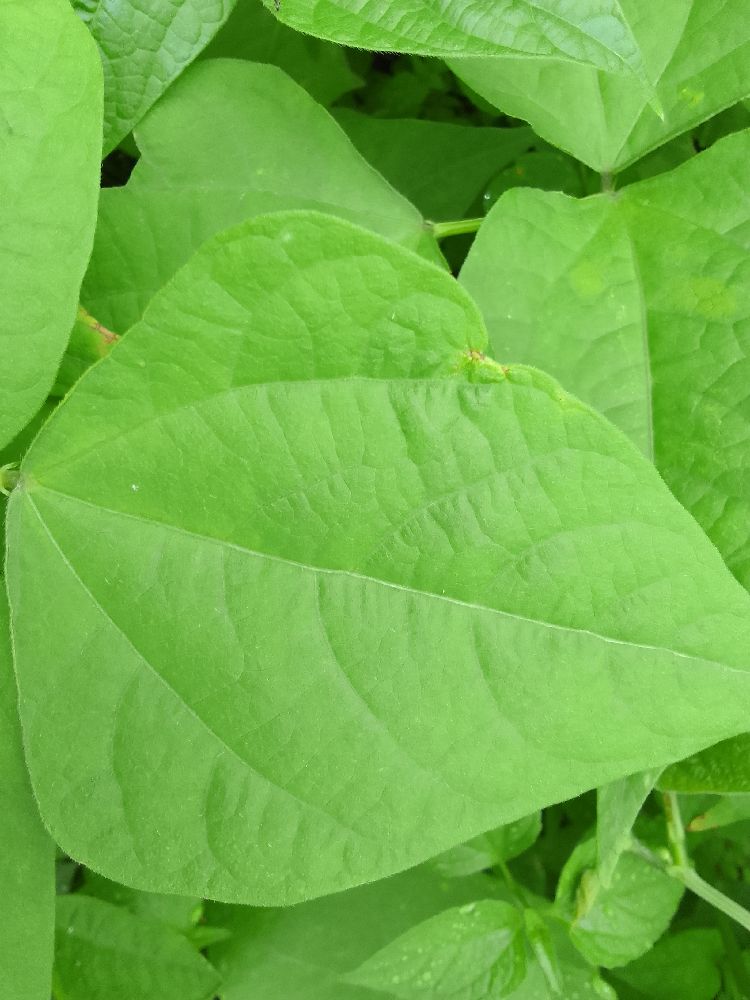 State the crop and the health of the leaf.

common bean, healthy
